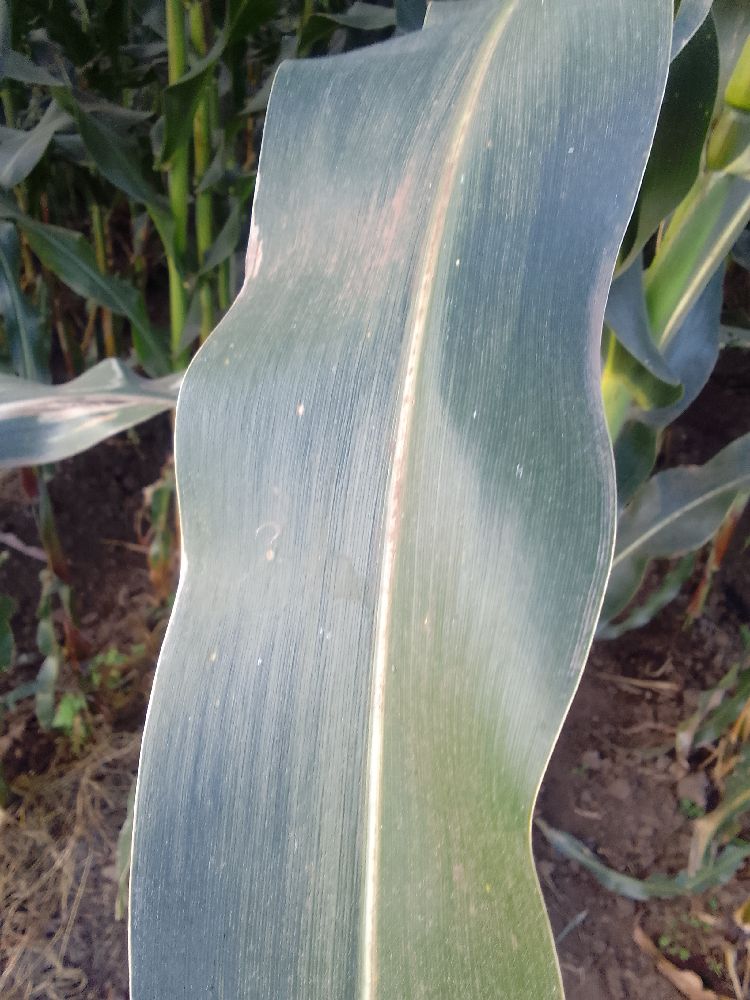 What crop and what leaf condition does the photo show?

maize, healthy
